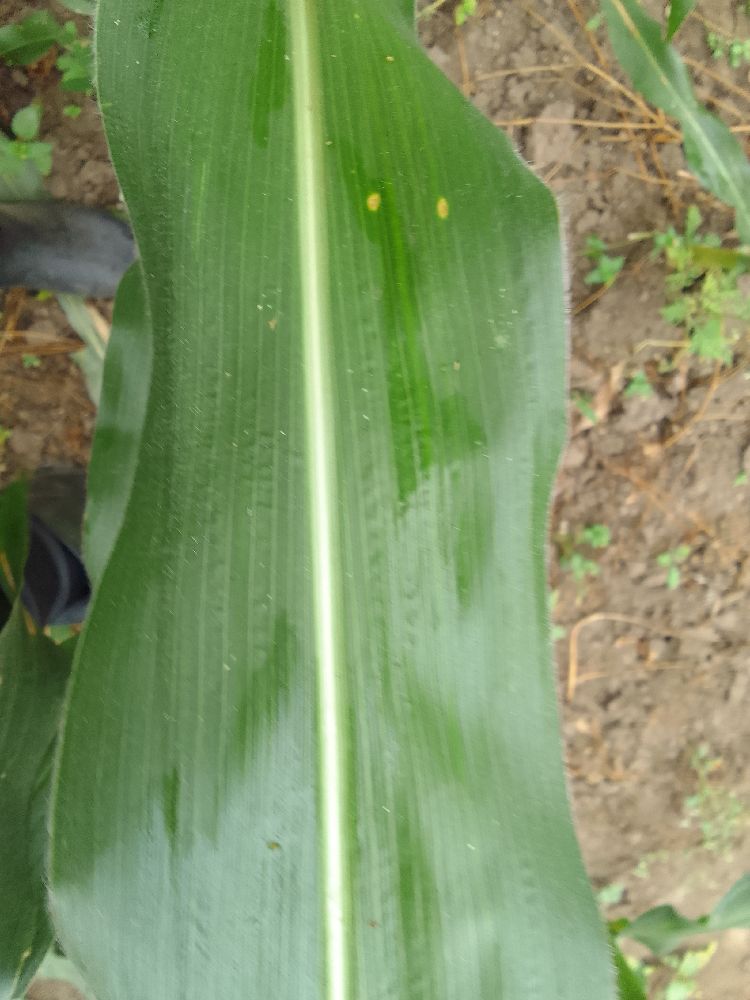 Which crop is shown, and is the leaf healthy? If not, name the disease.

maize, healthy
